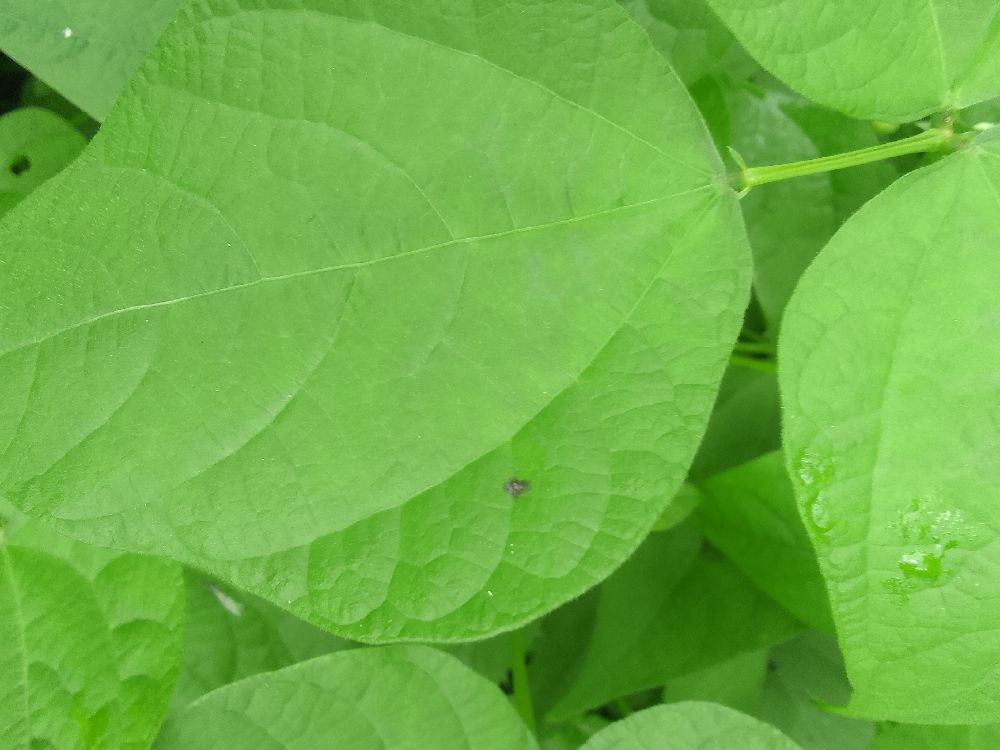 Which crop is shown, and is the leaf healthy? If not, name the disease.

common bean, healthy
